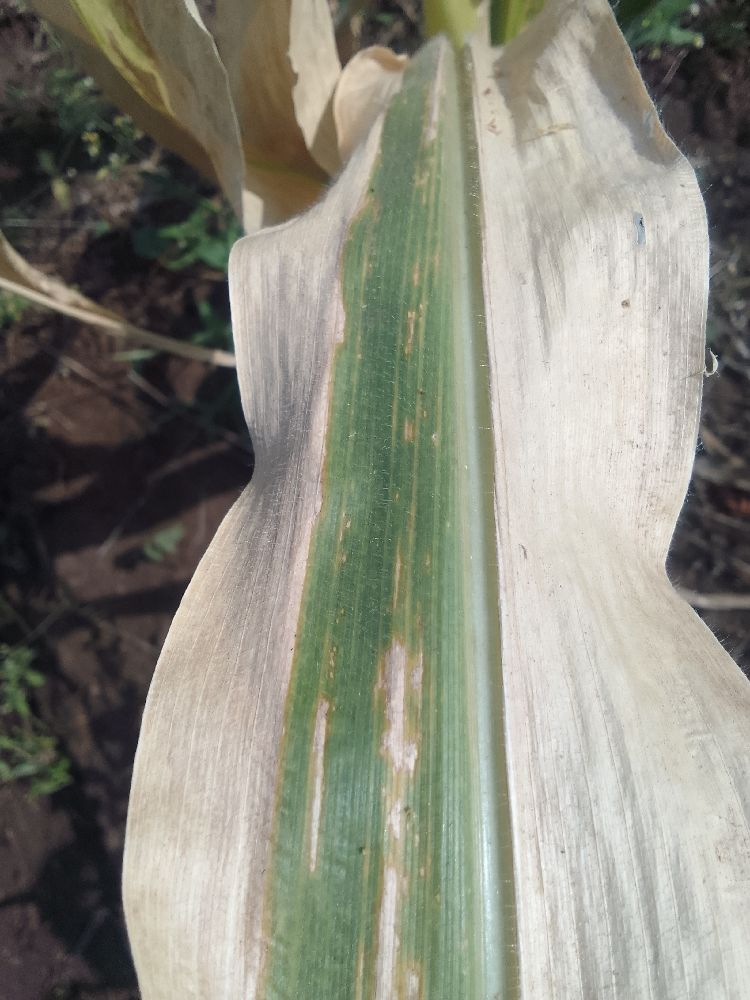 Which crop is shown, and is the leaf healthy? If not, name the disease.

maize, maize lethal necrosis
